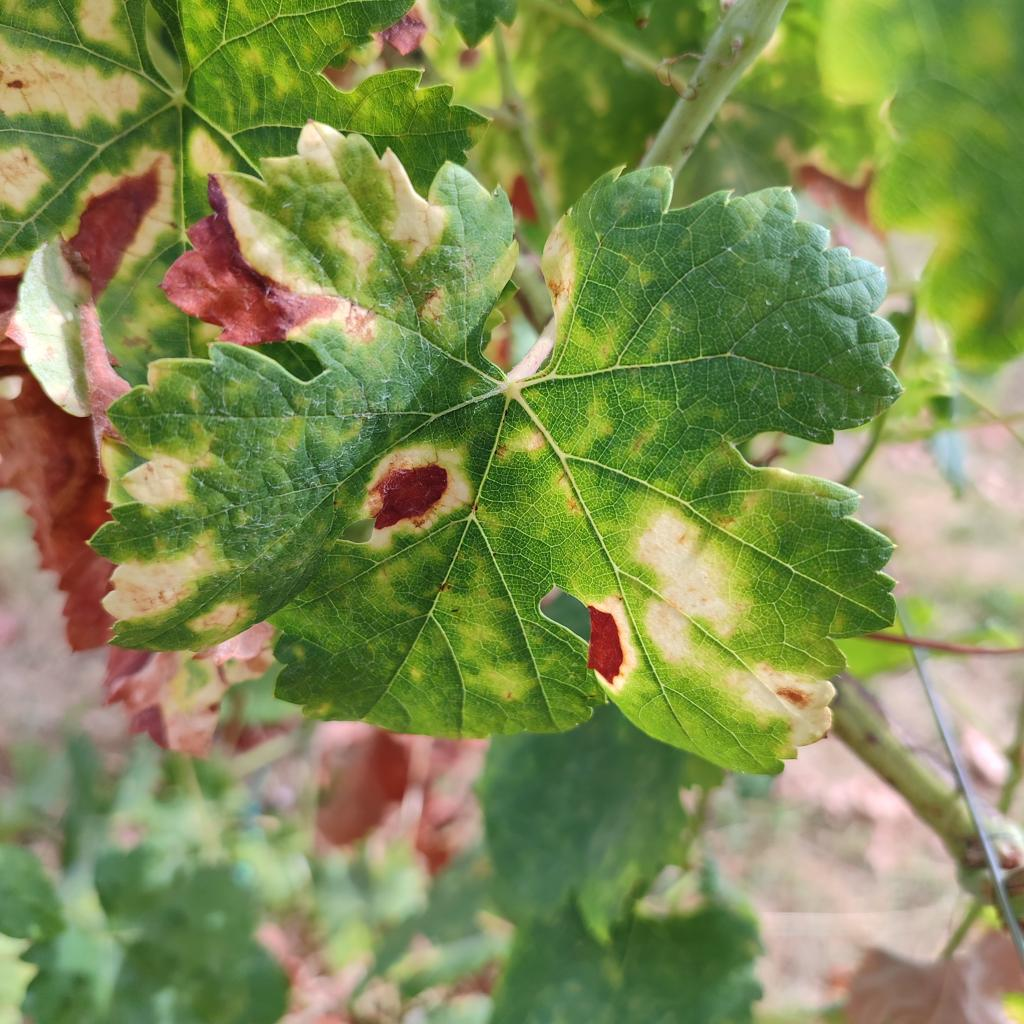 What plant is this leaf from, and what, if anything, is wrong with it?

grapevine, esca complex
